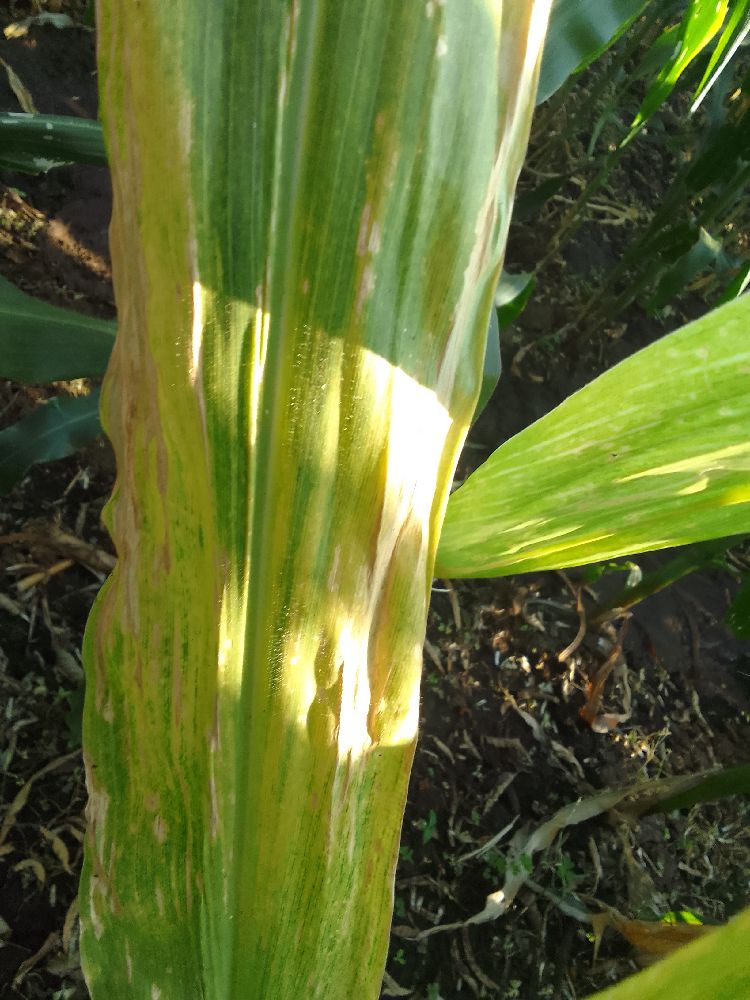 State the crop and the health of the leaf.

maize, maize lethal necrosis
